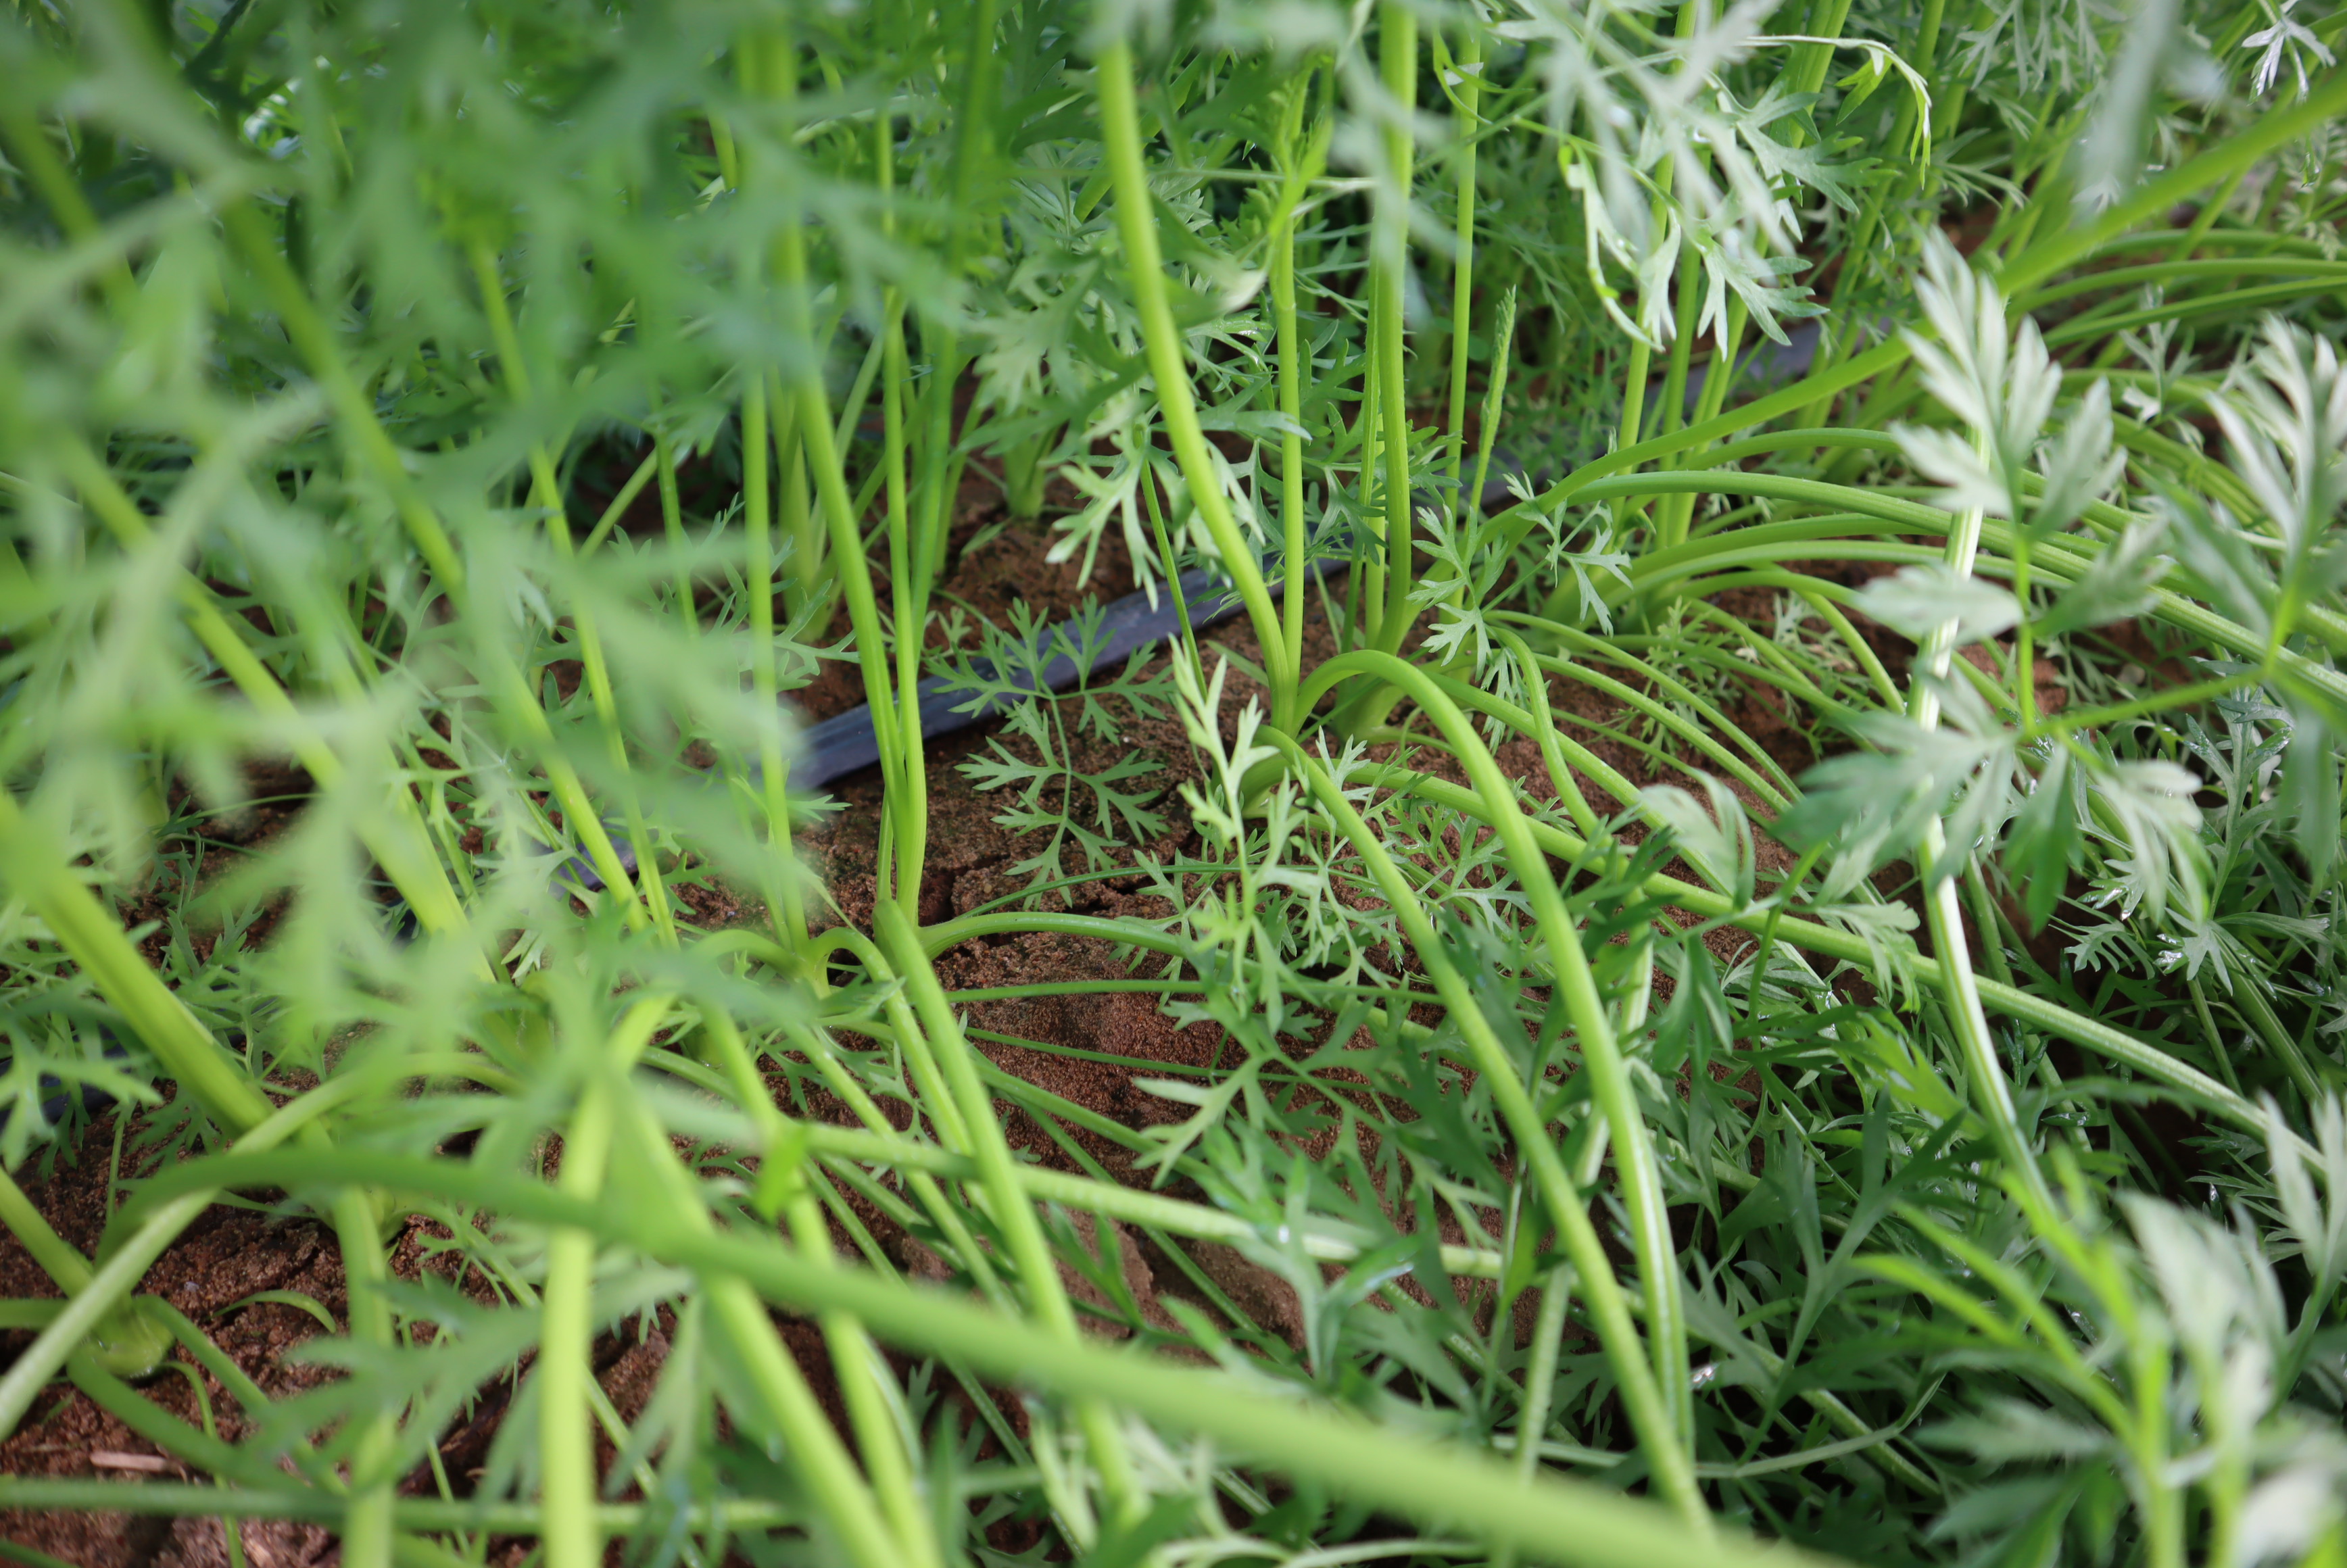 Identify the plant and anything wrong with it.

carrot, healthy
